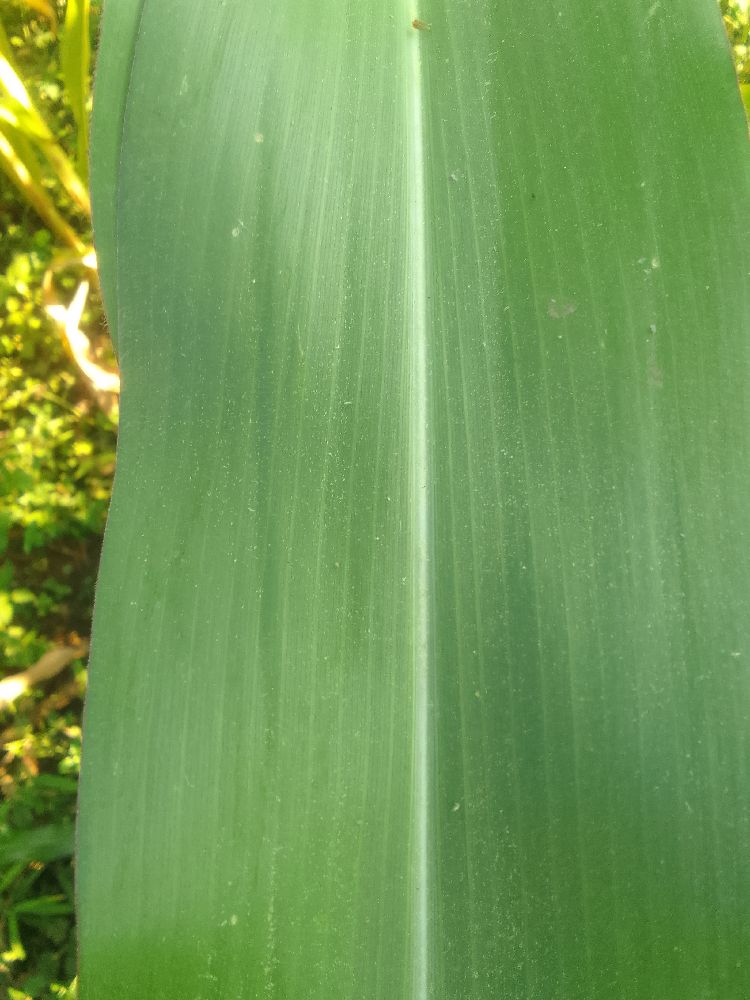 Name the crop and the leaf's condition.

maize, healthy
